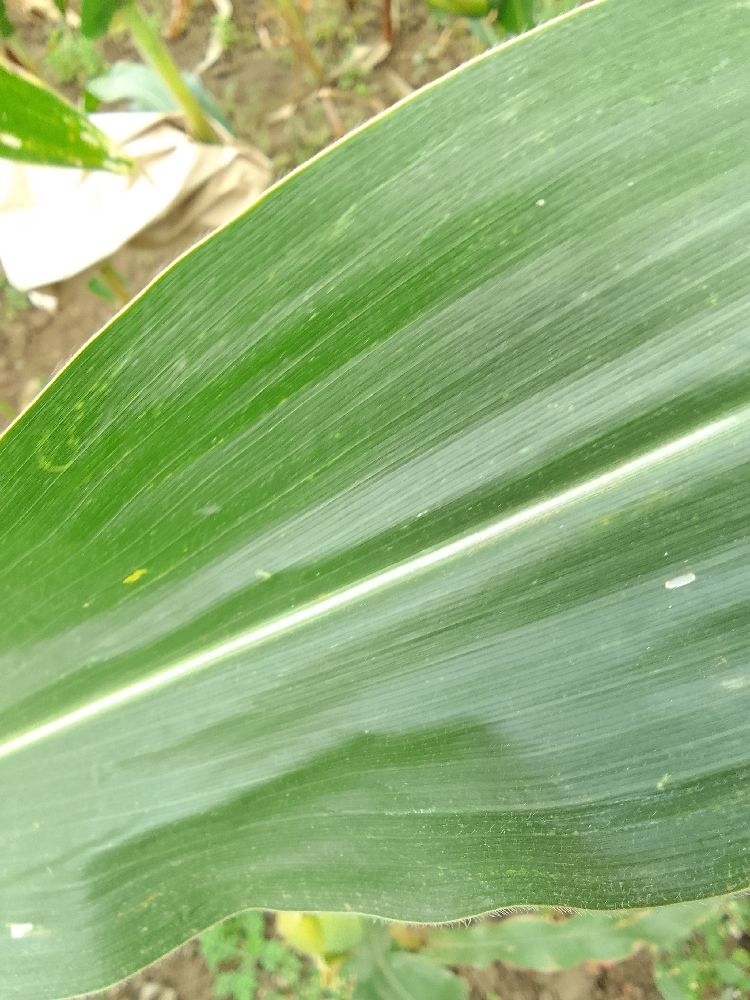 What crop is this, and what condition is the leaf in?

maize, healthy
